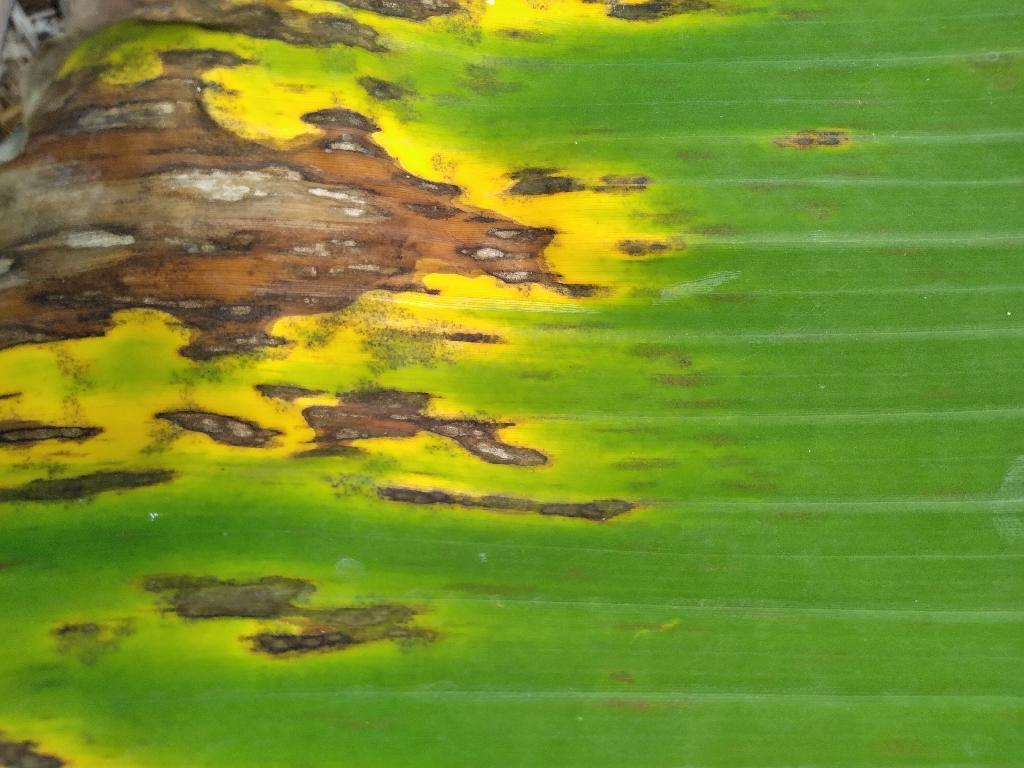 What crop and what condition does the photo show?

banana, black sigatoka
